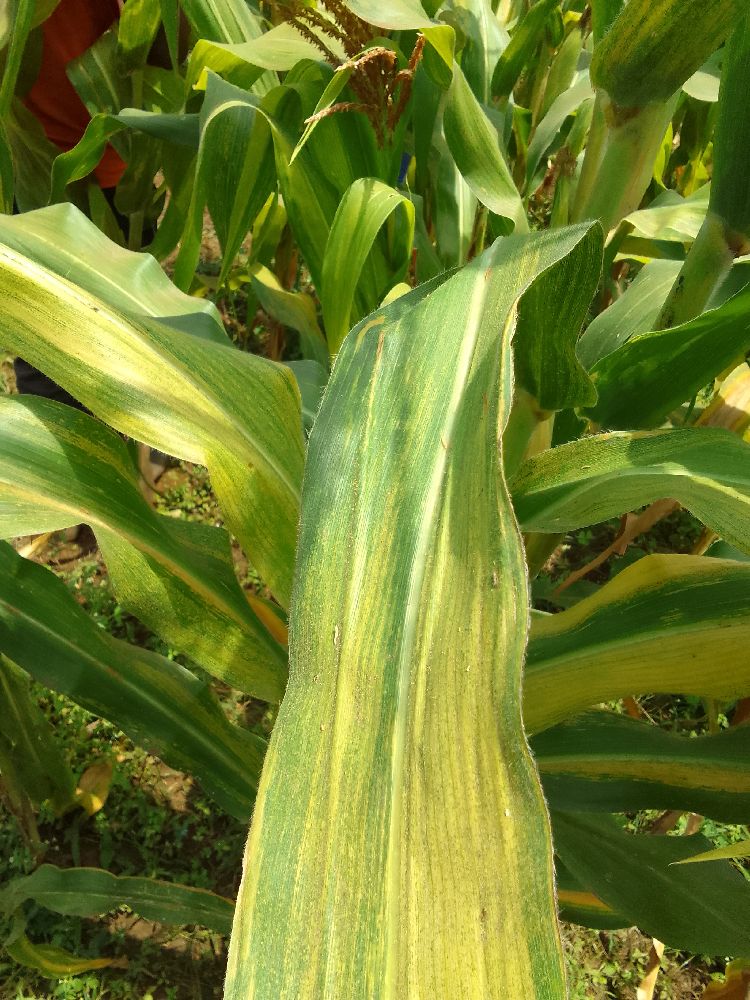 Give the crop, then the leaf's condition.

maize, maize lethal necrosis
